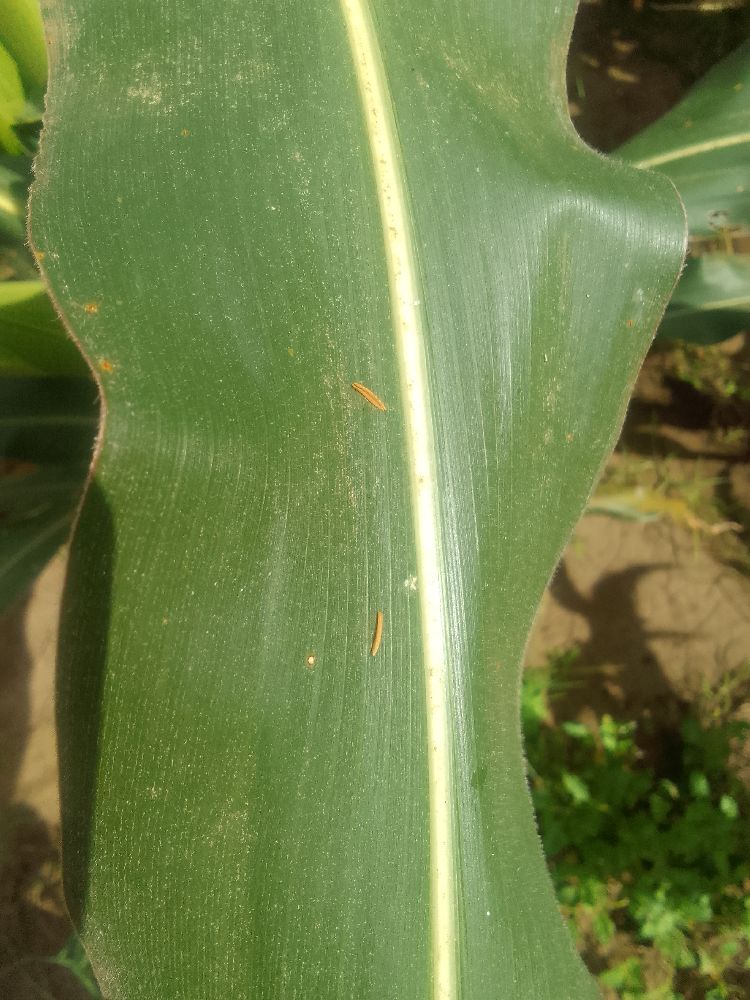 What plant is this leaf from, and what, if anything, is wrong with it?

maize, healthy
